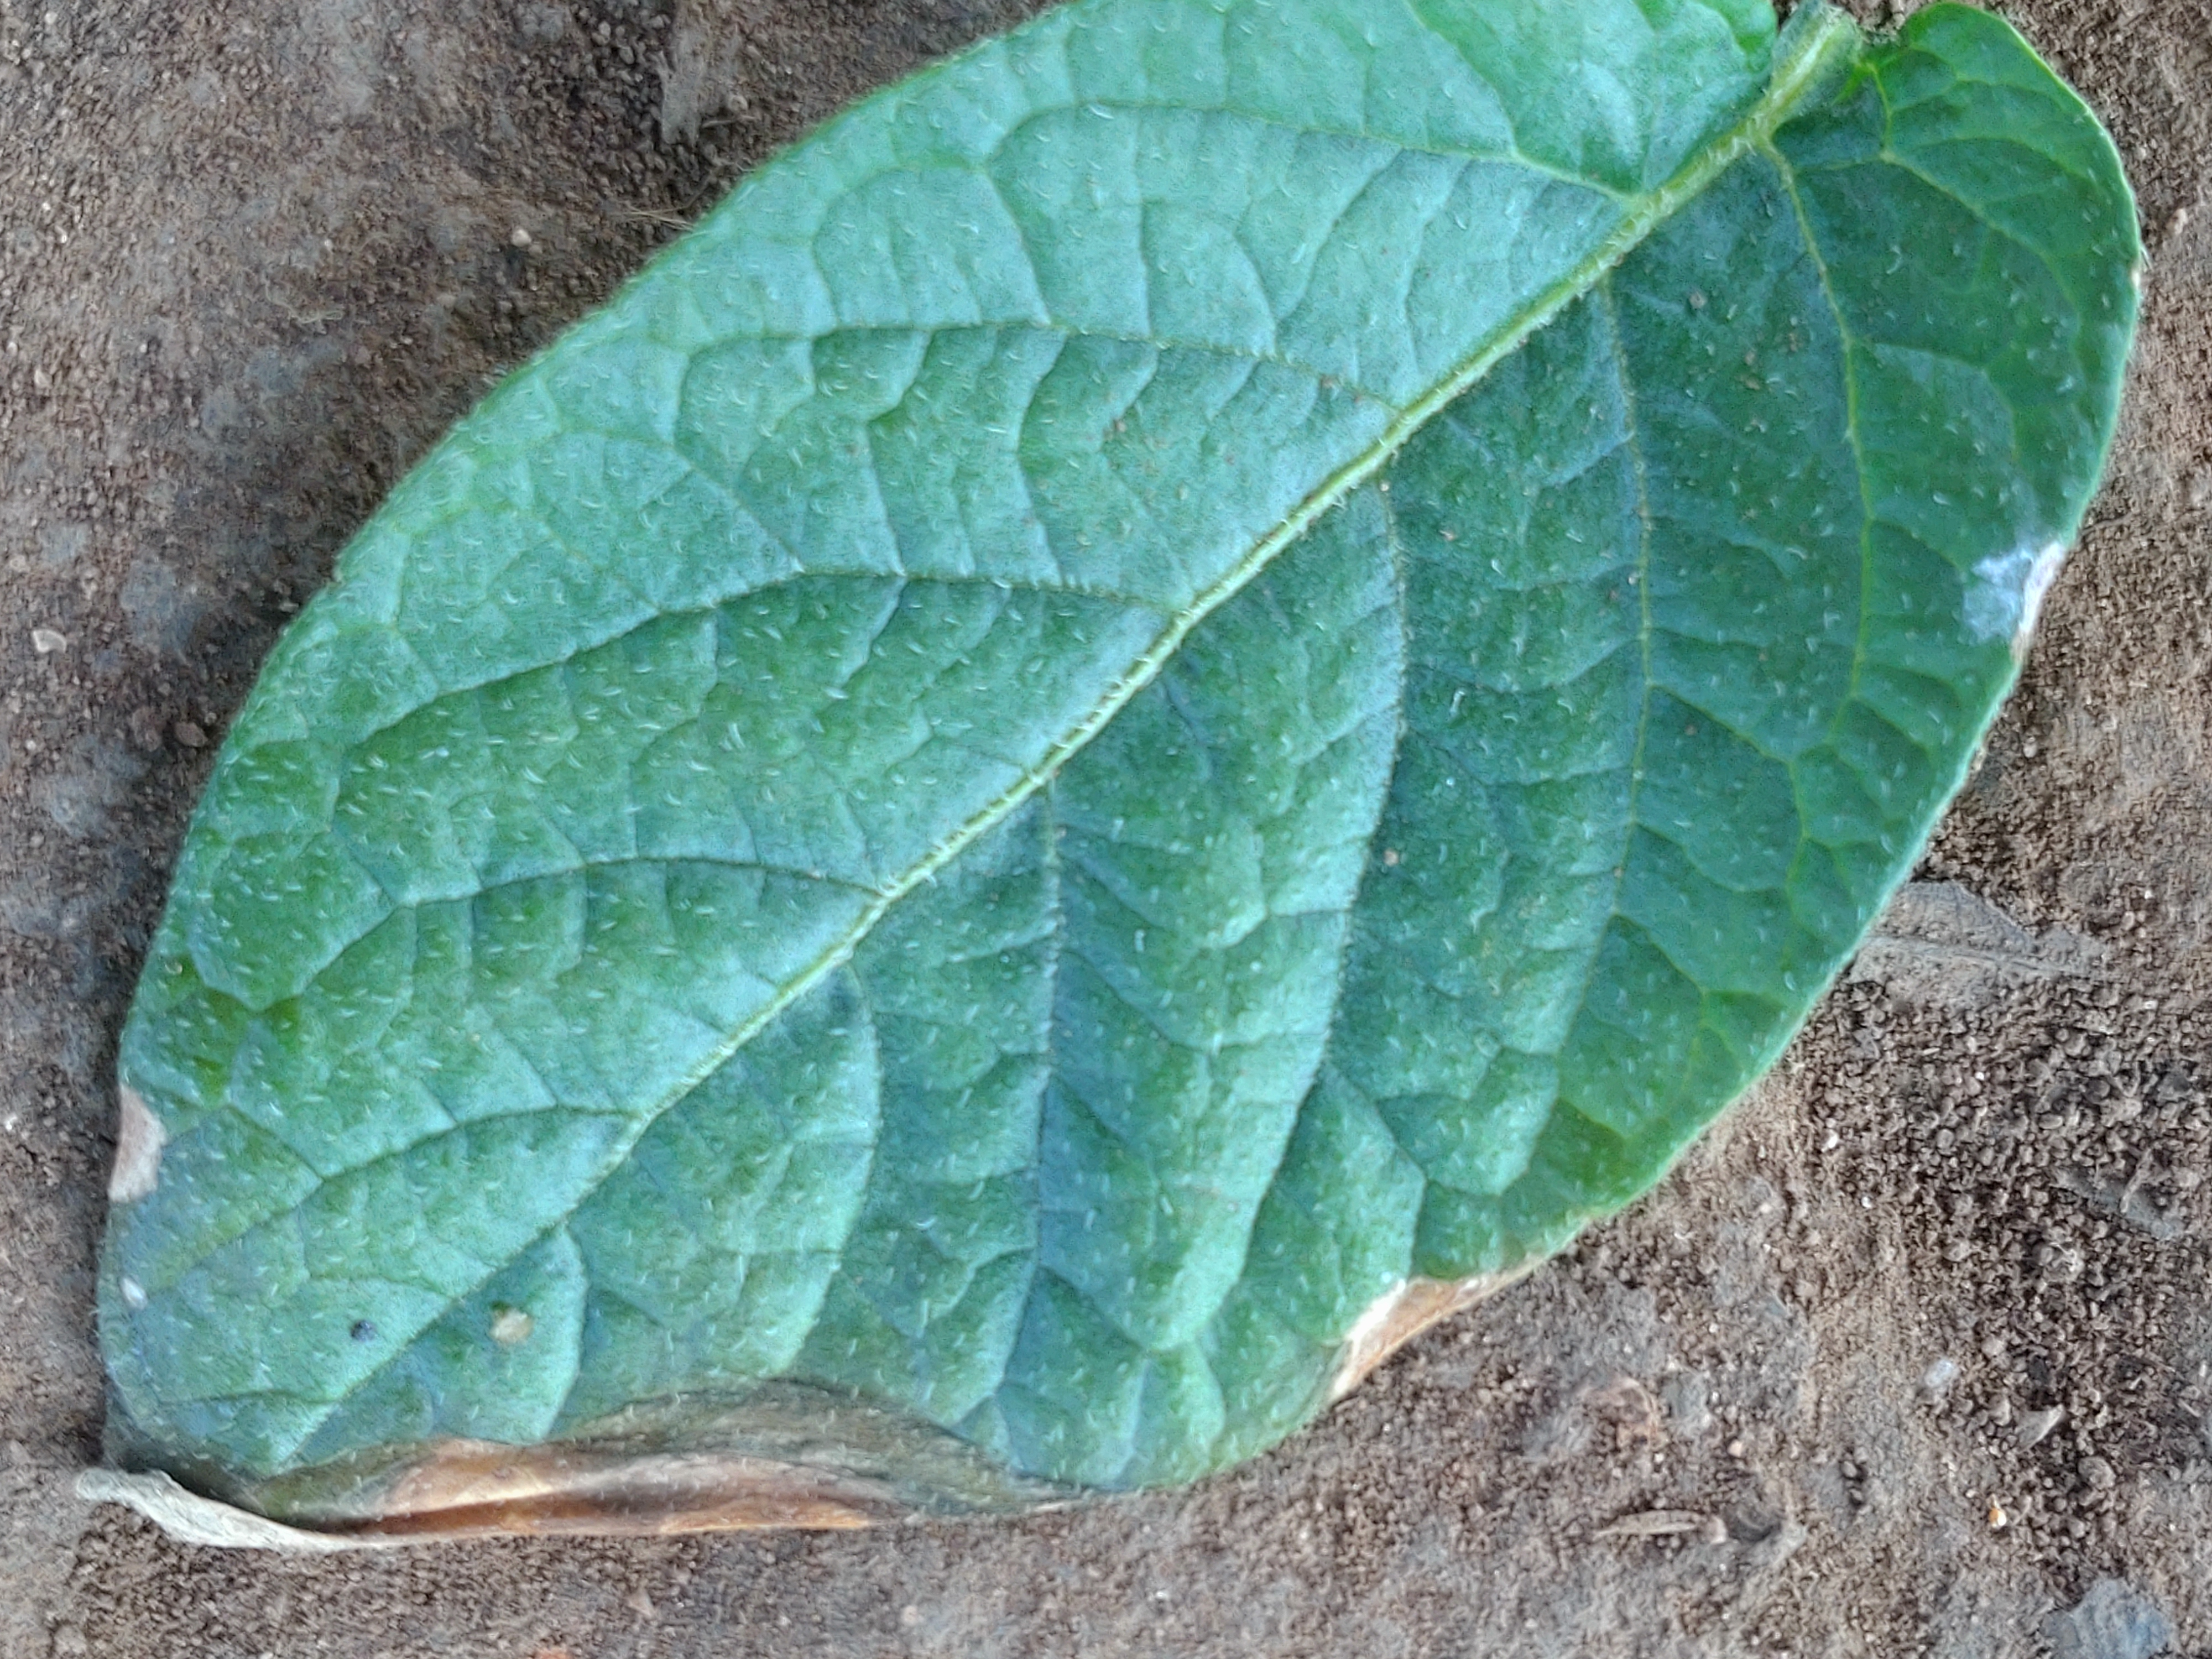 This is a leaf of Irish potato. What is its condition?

early blight
